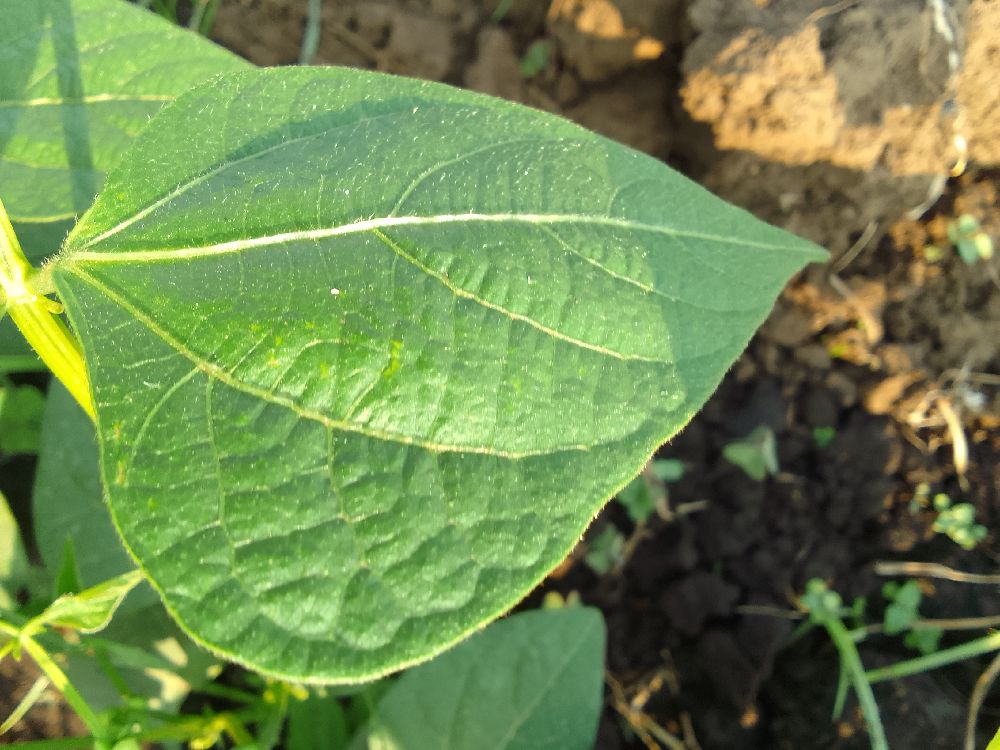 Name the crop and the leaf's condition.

common bean, healthy
